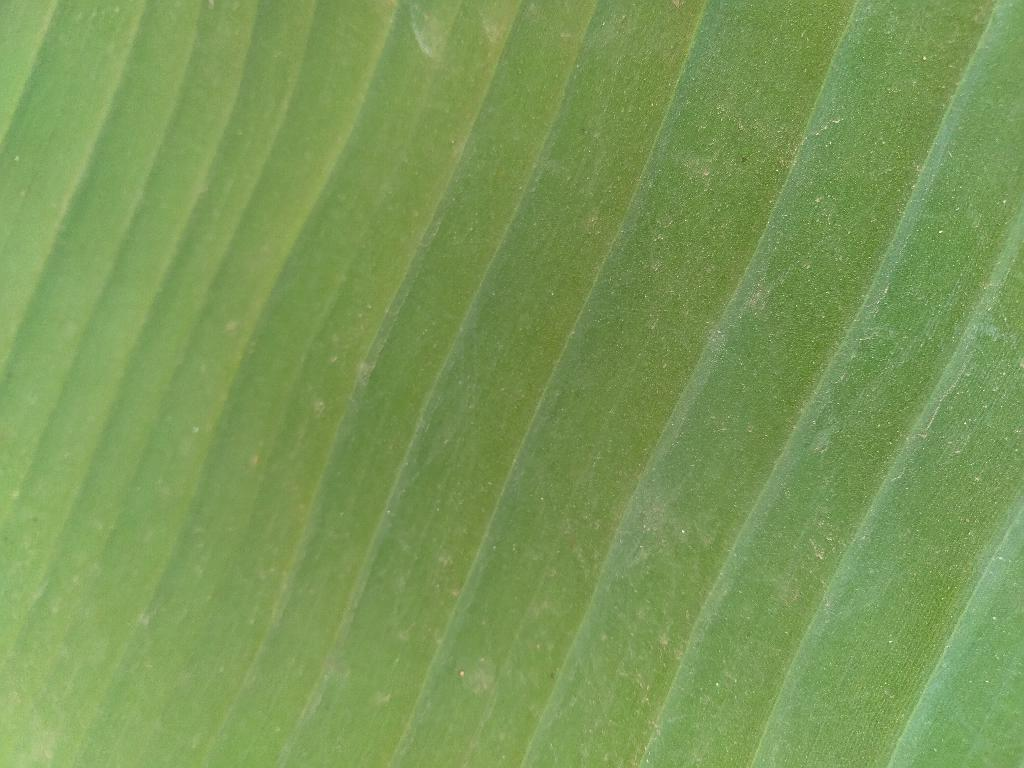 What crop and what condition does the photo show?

banana, healthy
